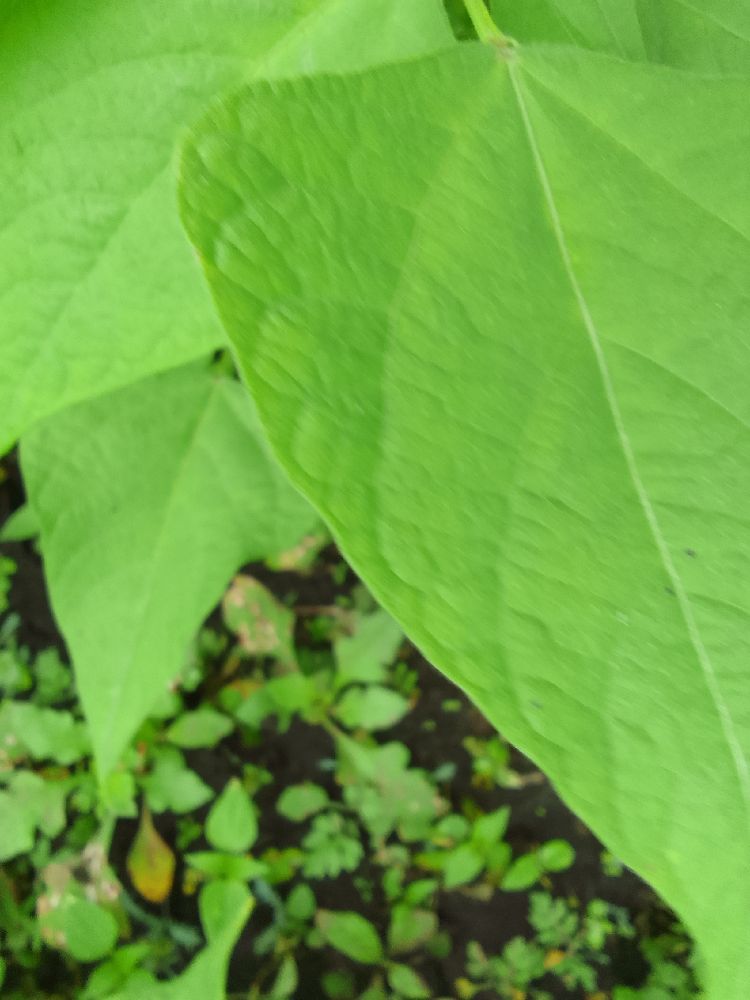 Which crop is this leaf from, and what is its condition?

common bean, healthy
